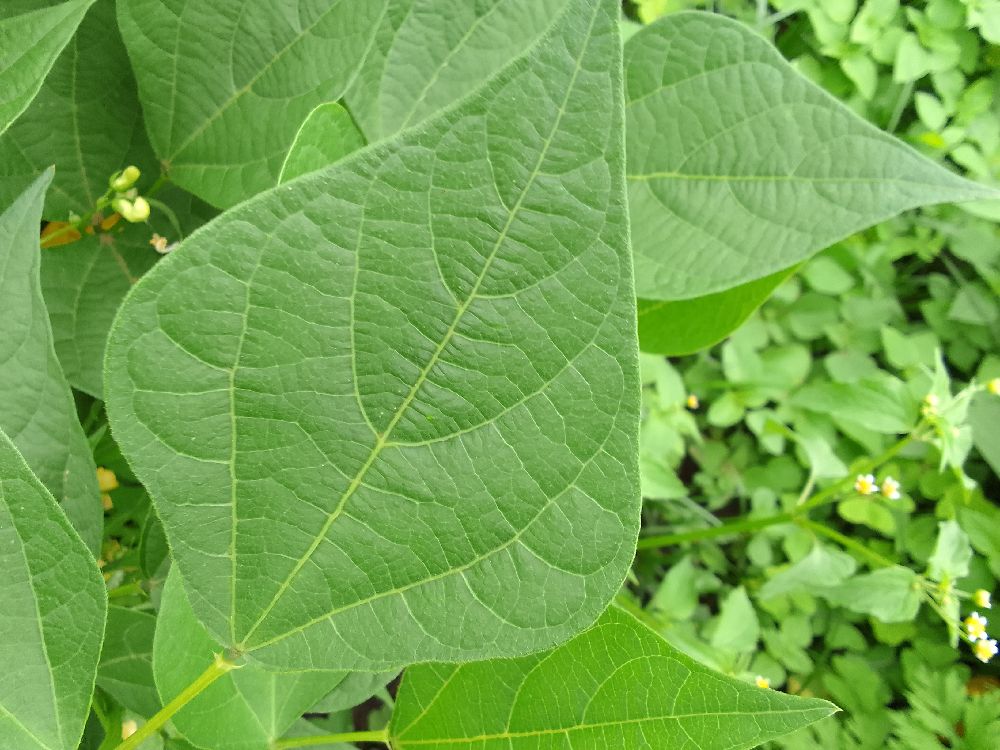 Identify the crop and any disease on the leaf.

common bean, healthy
